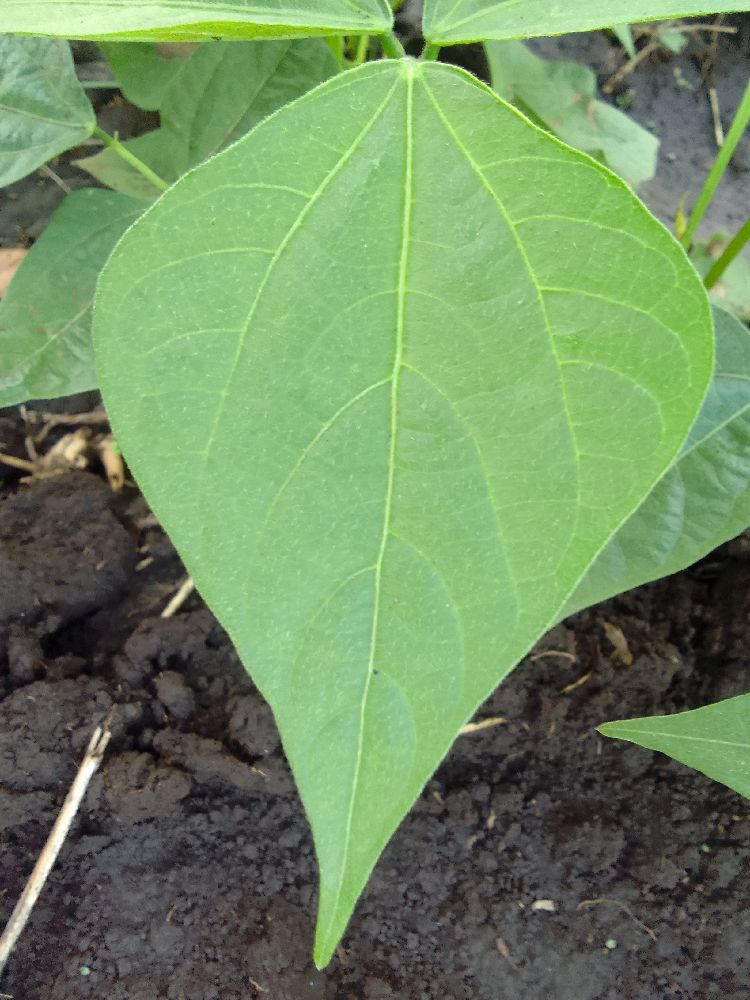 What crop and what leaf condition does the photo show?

common bean, healthy
